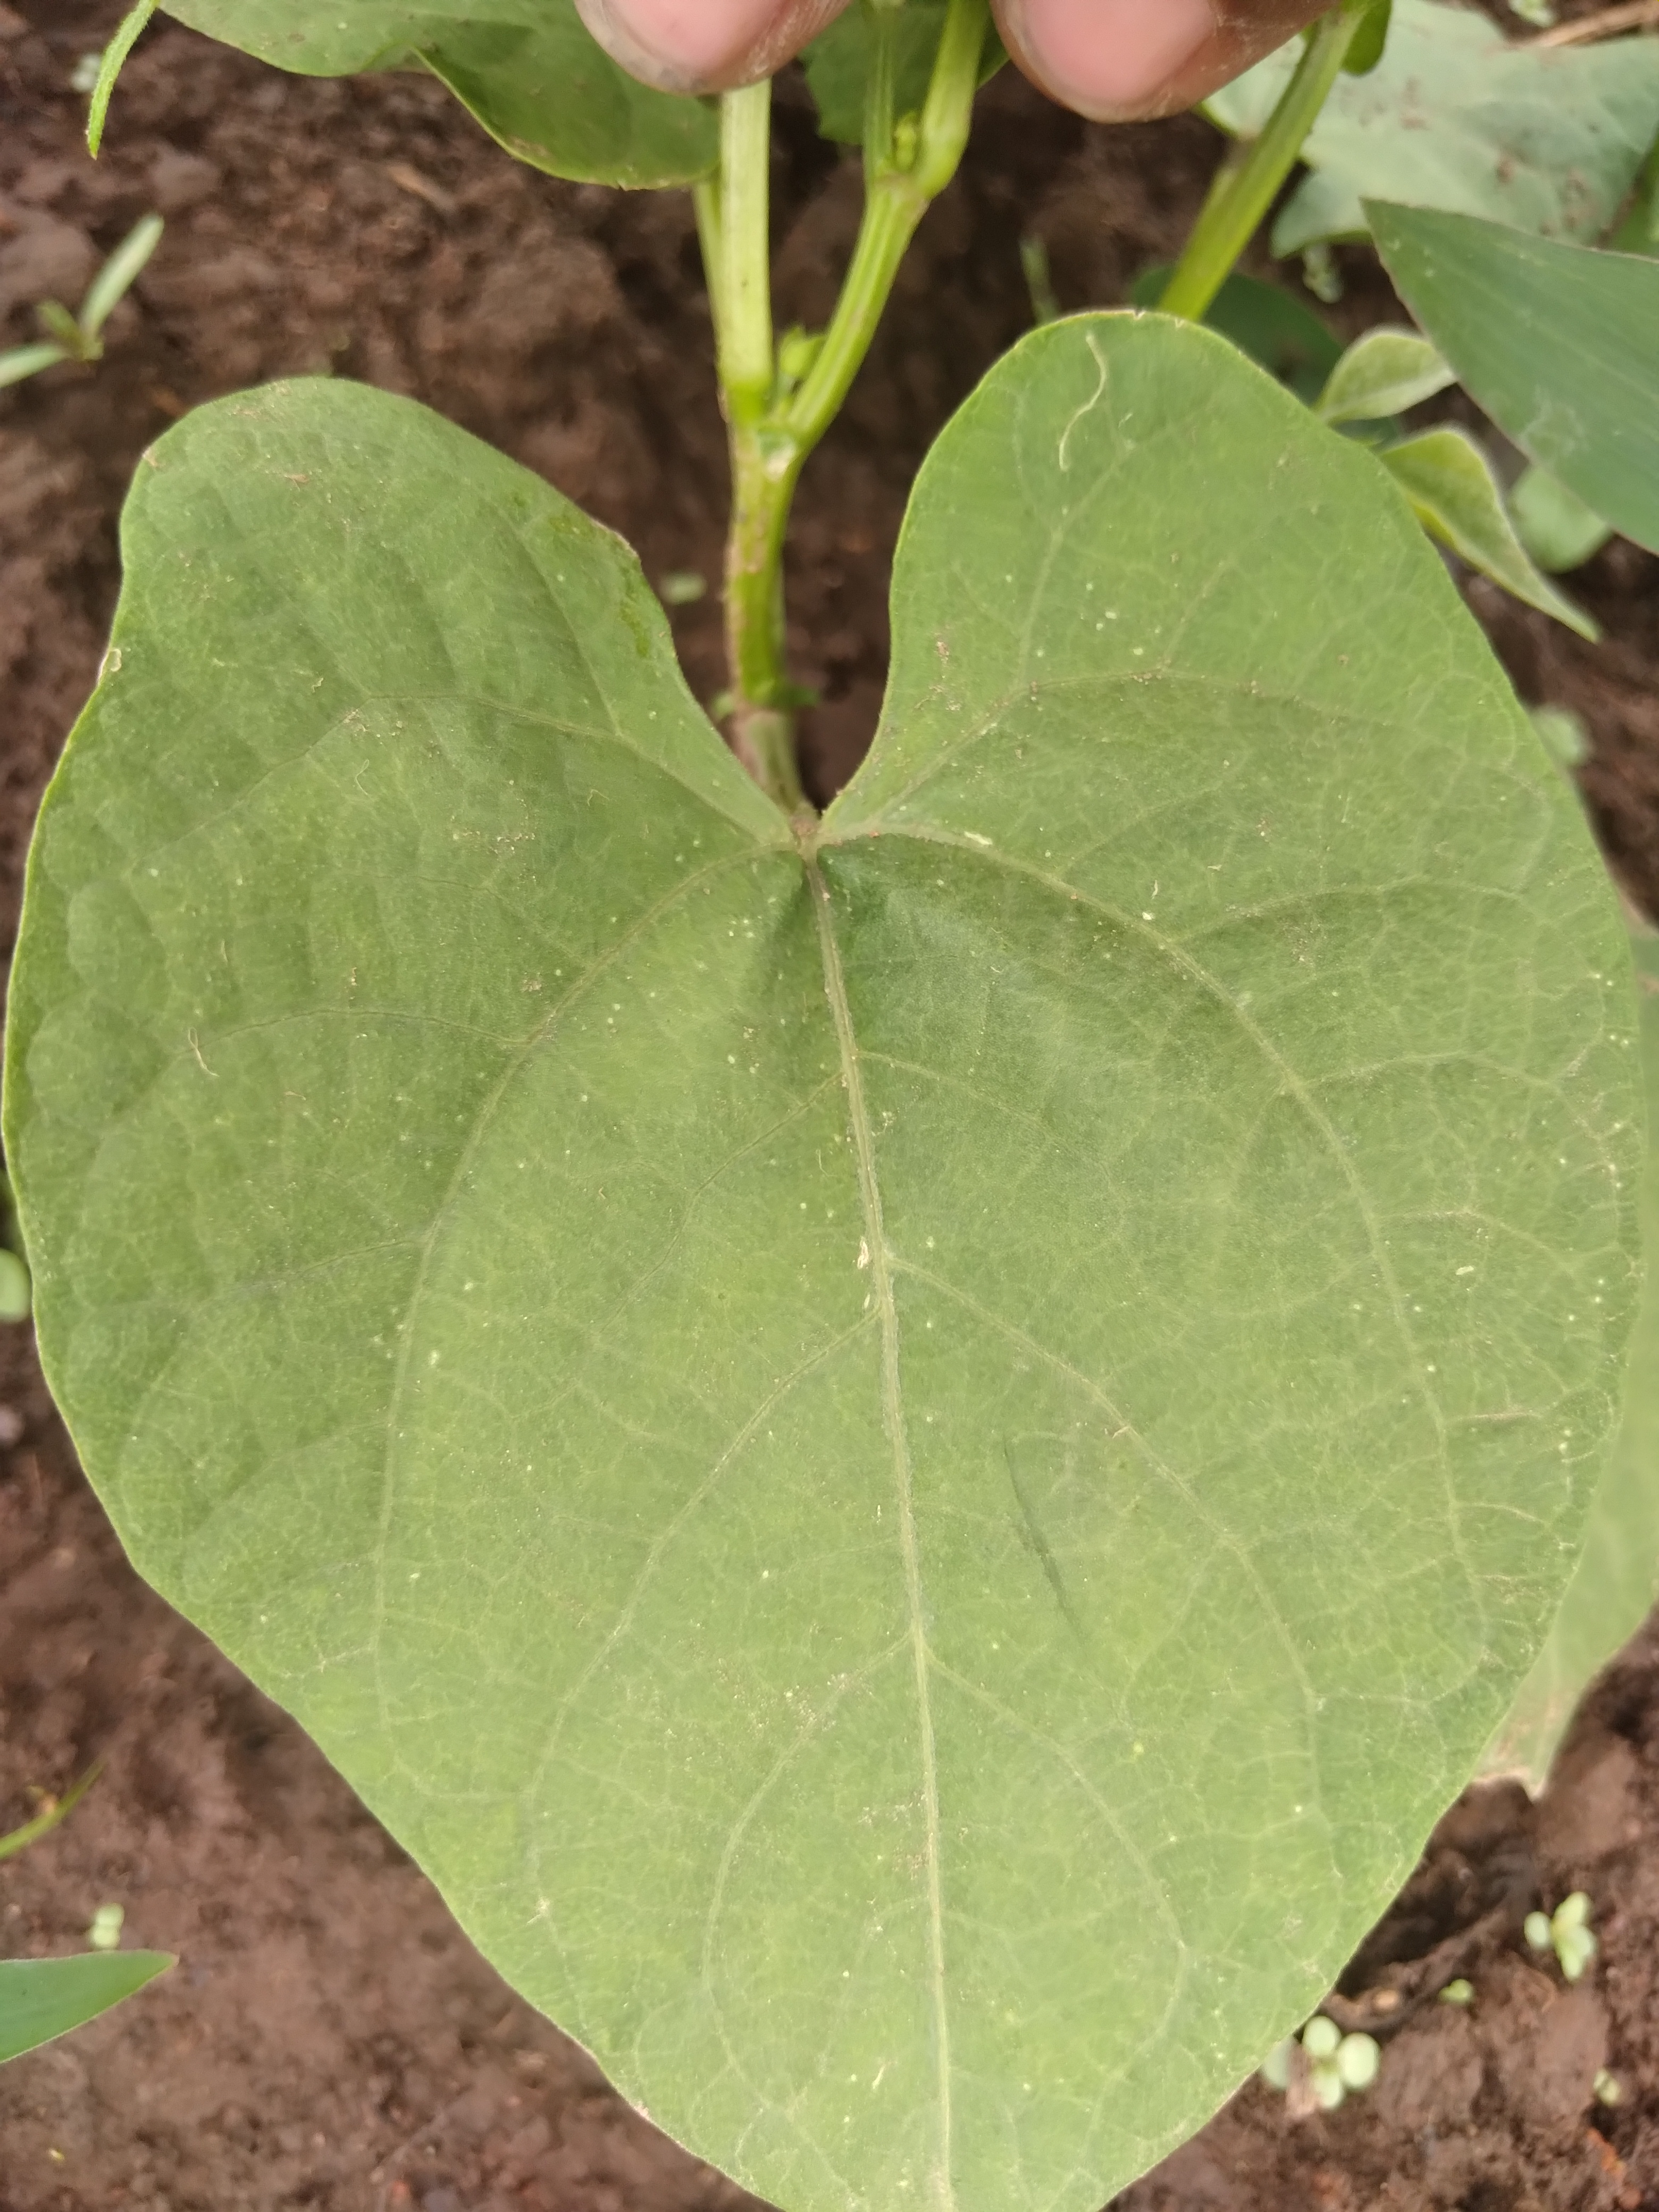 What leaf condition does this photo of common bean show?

healthy
